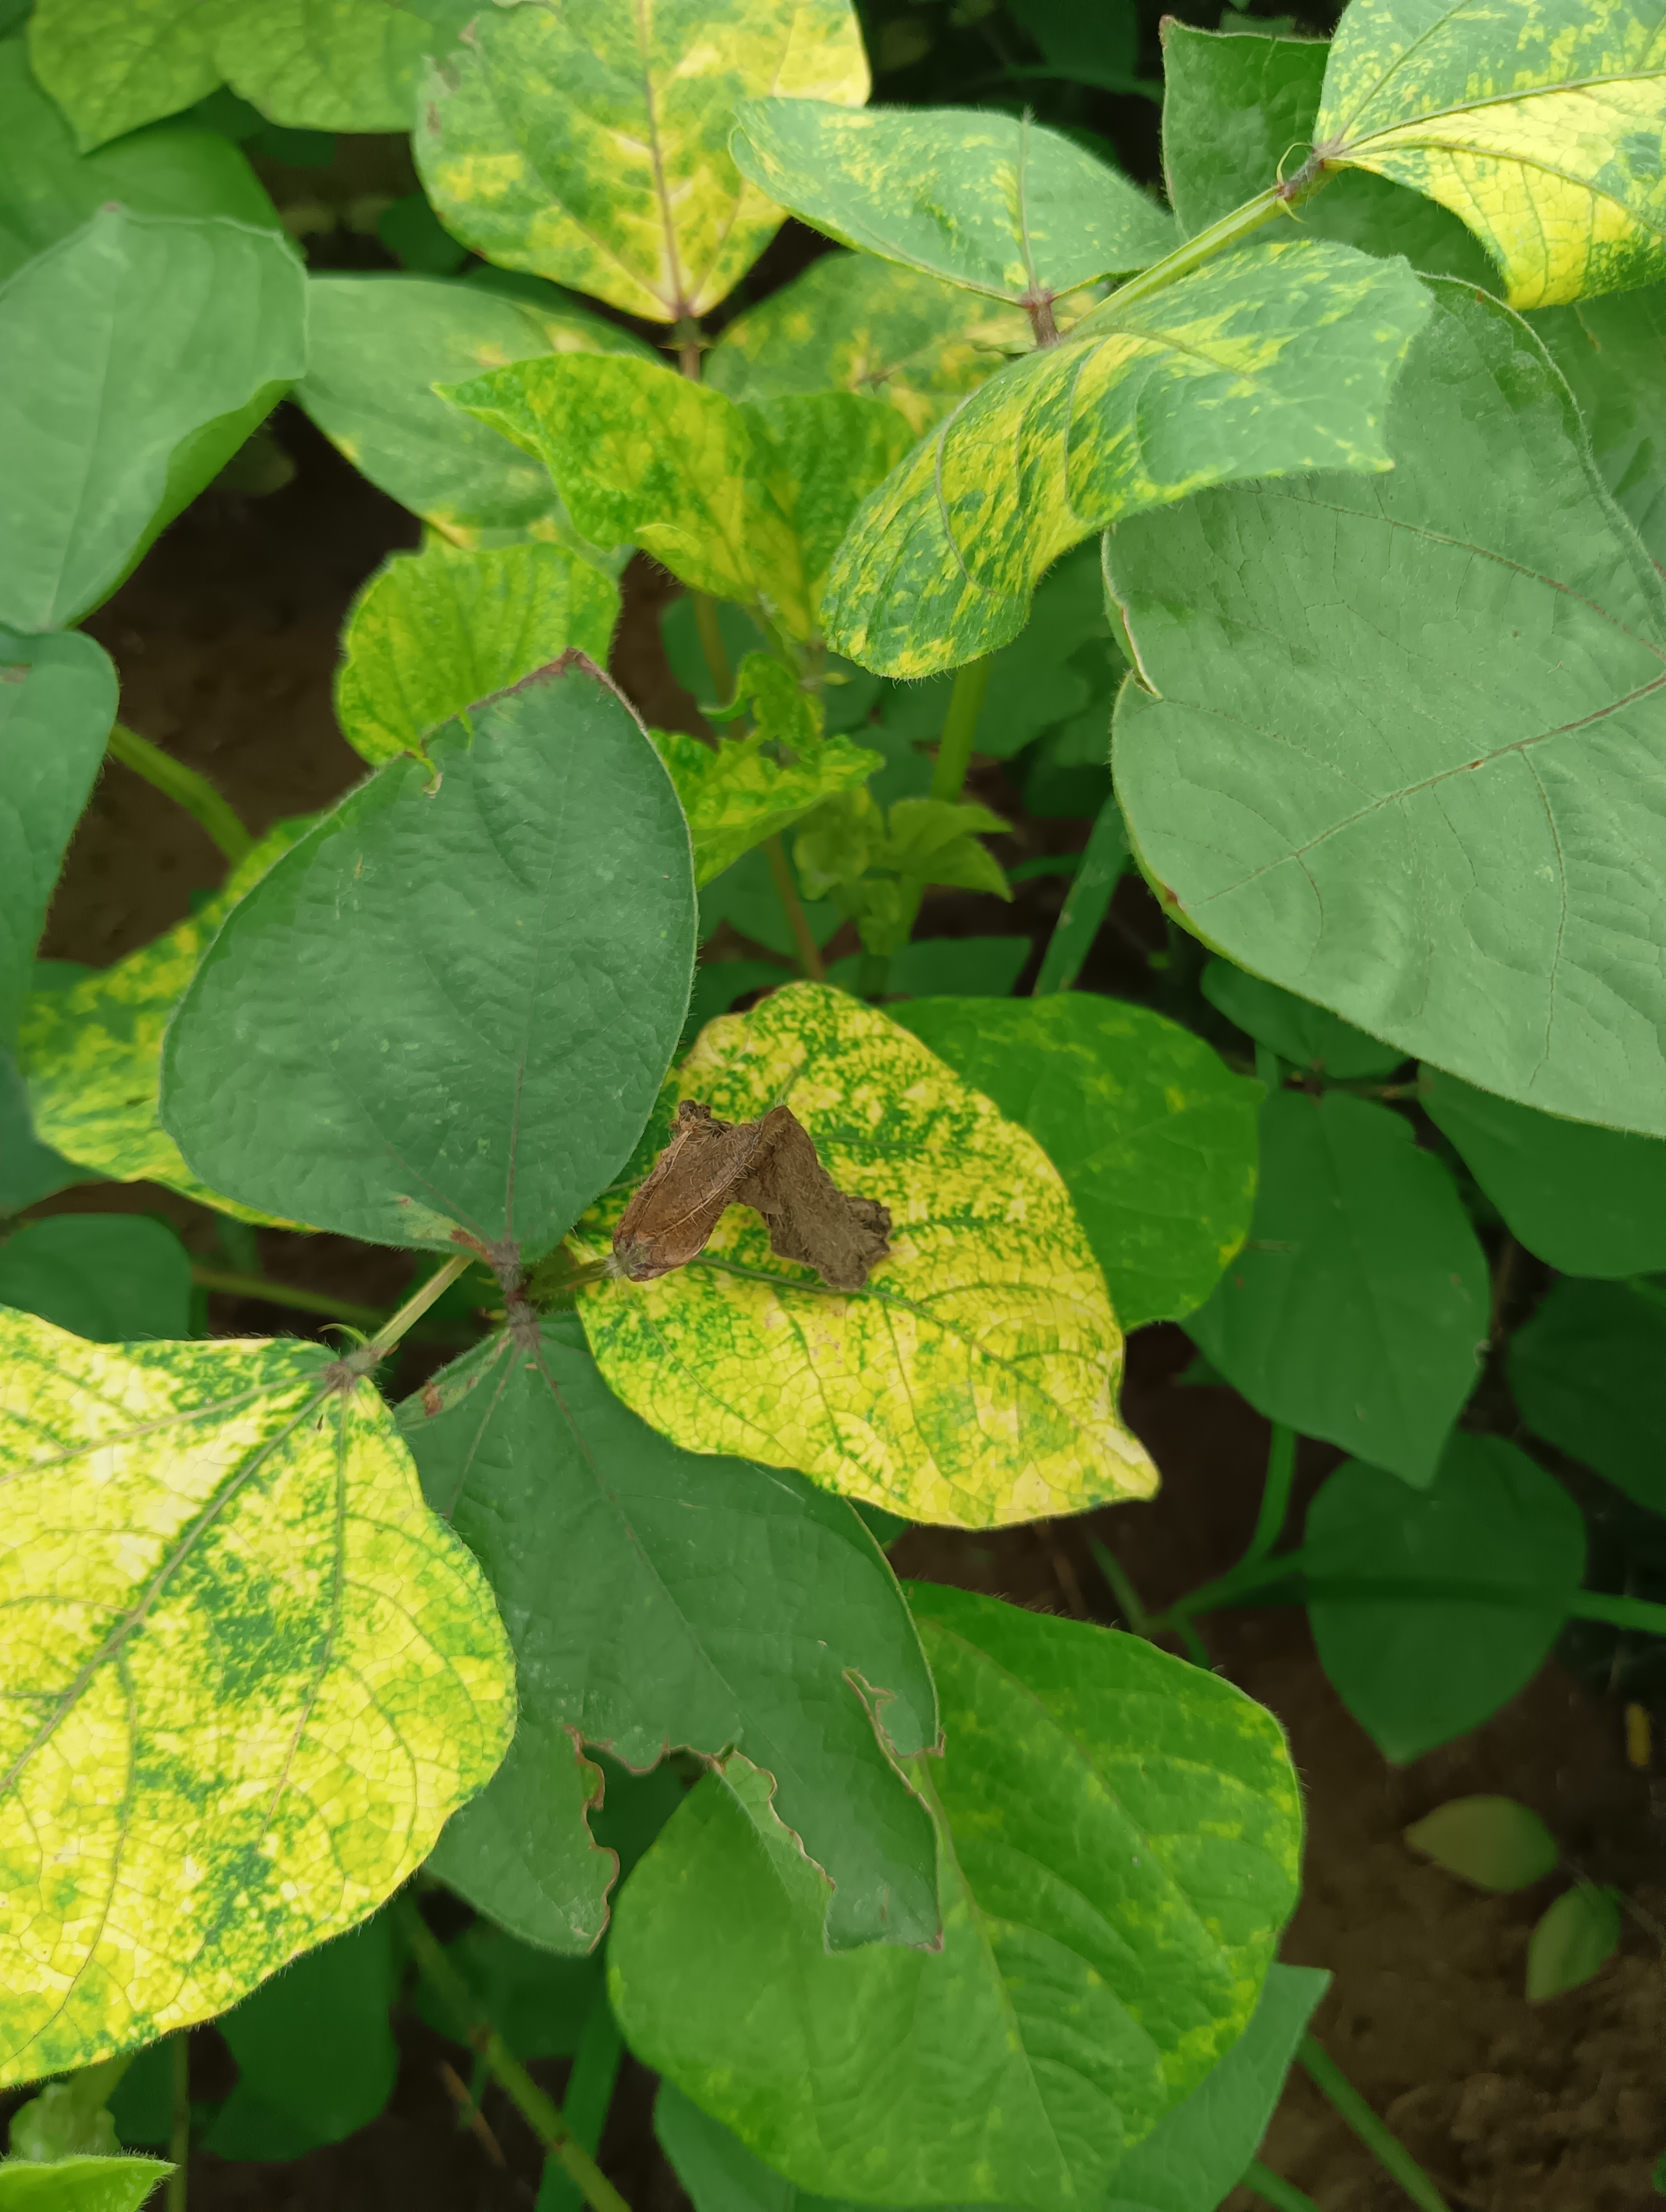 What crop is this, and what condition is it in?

mungbean, yellow mosaic
